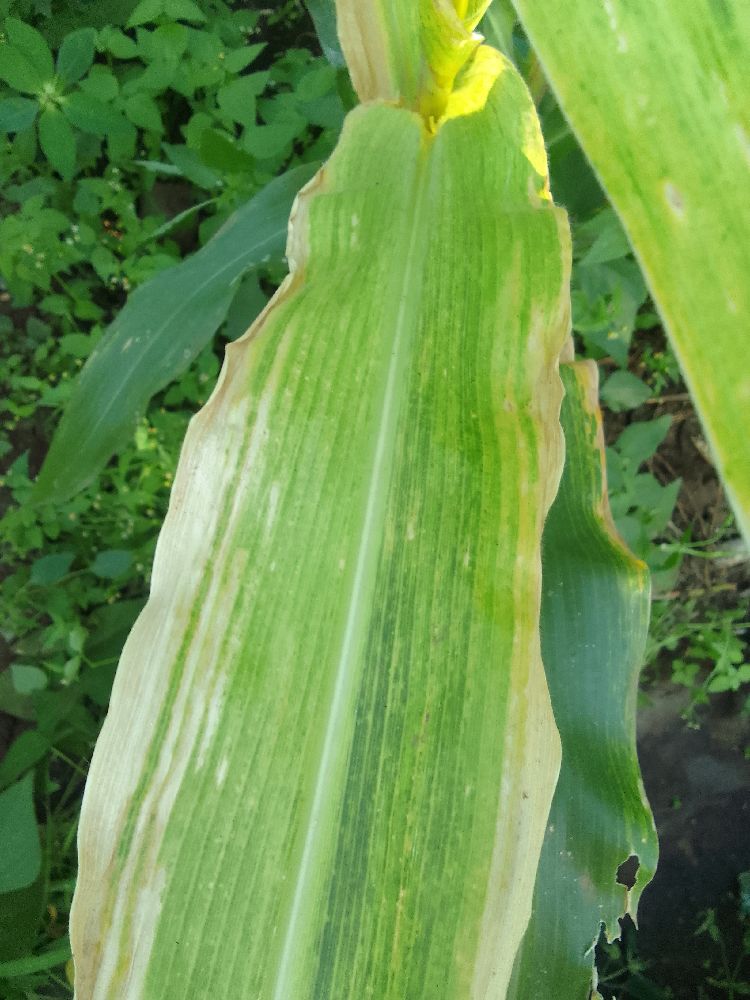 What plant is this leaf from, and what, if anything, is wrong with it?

maize, maize lethal necrosis
